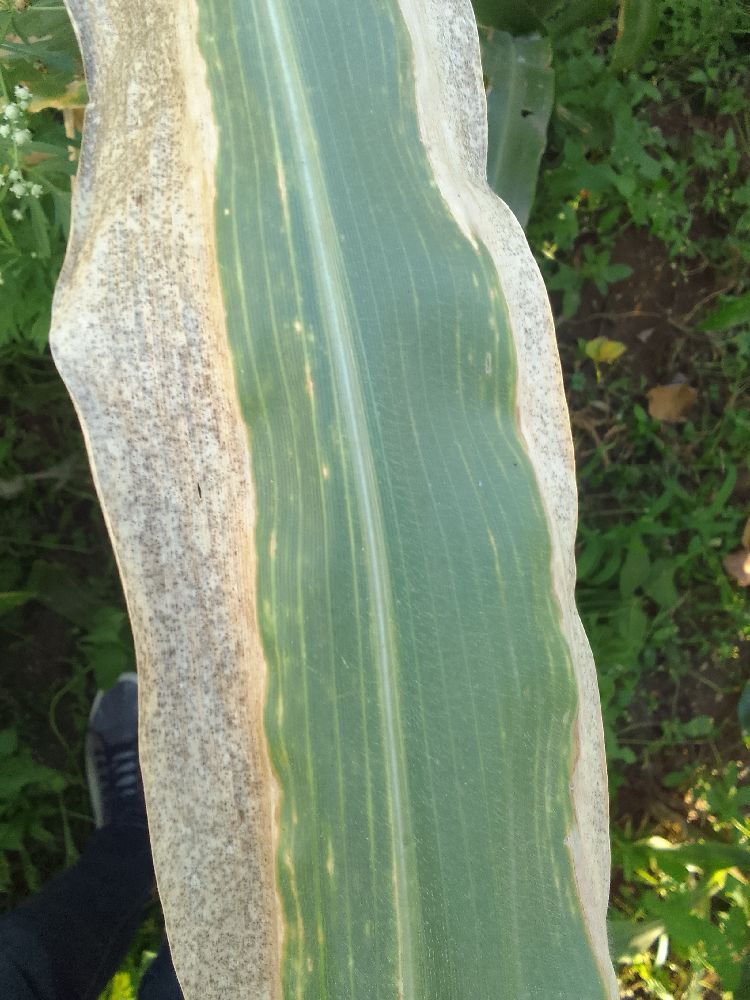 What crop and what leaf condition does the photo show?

maize, maize lethal necrosis
